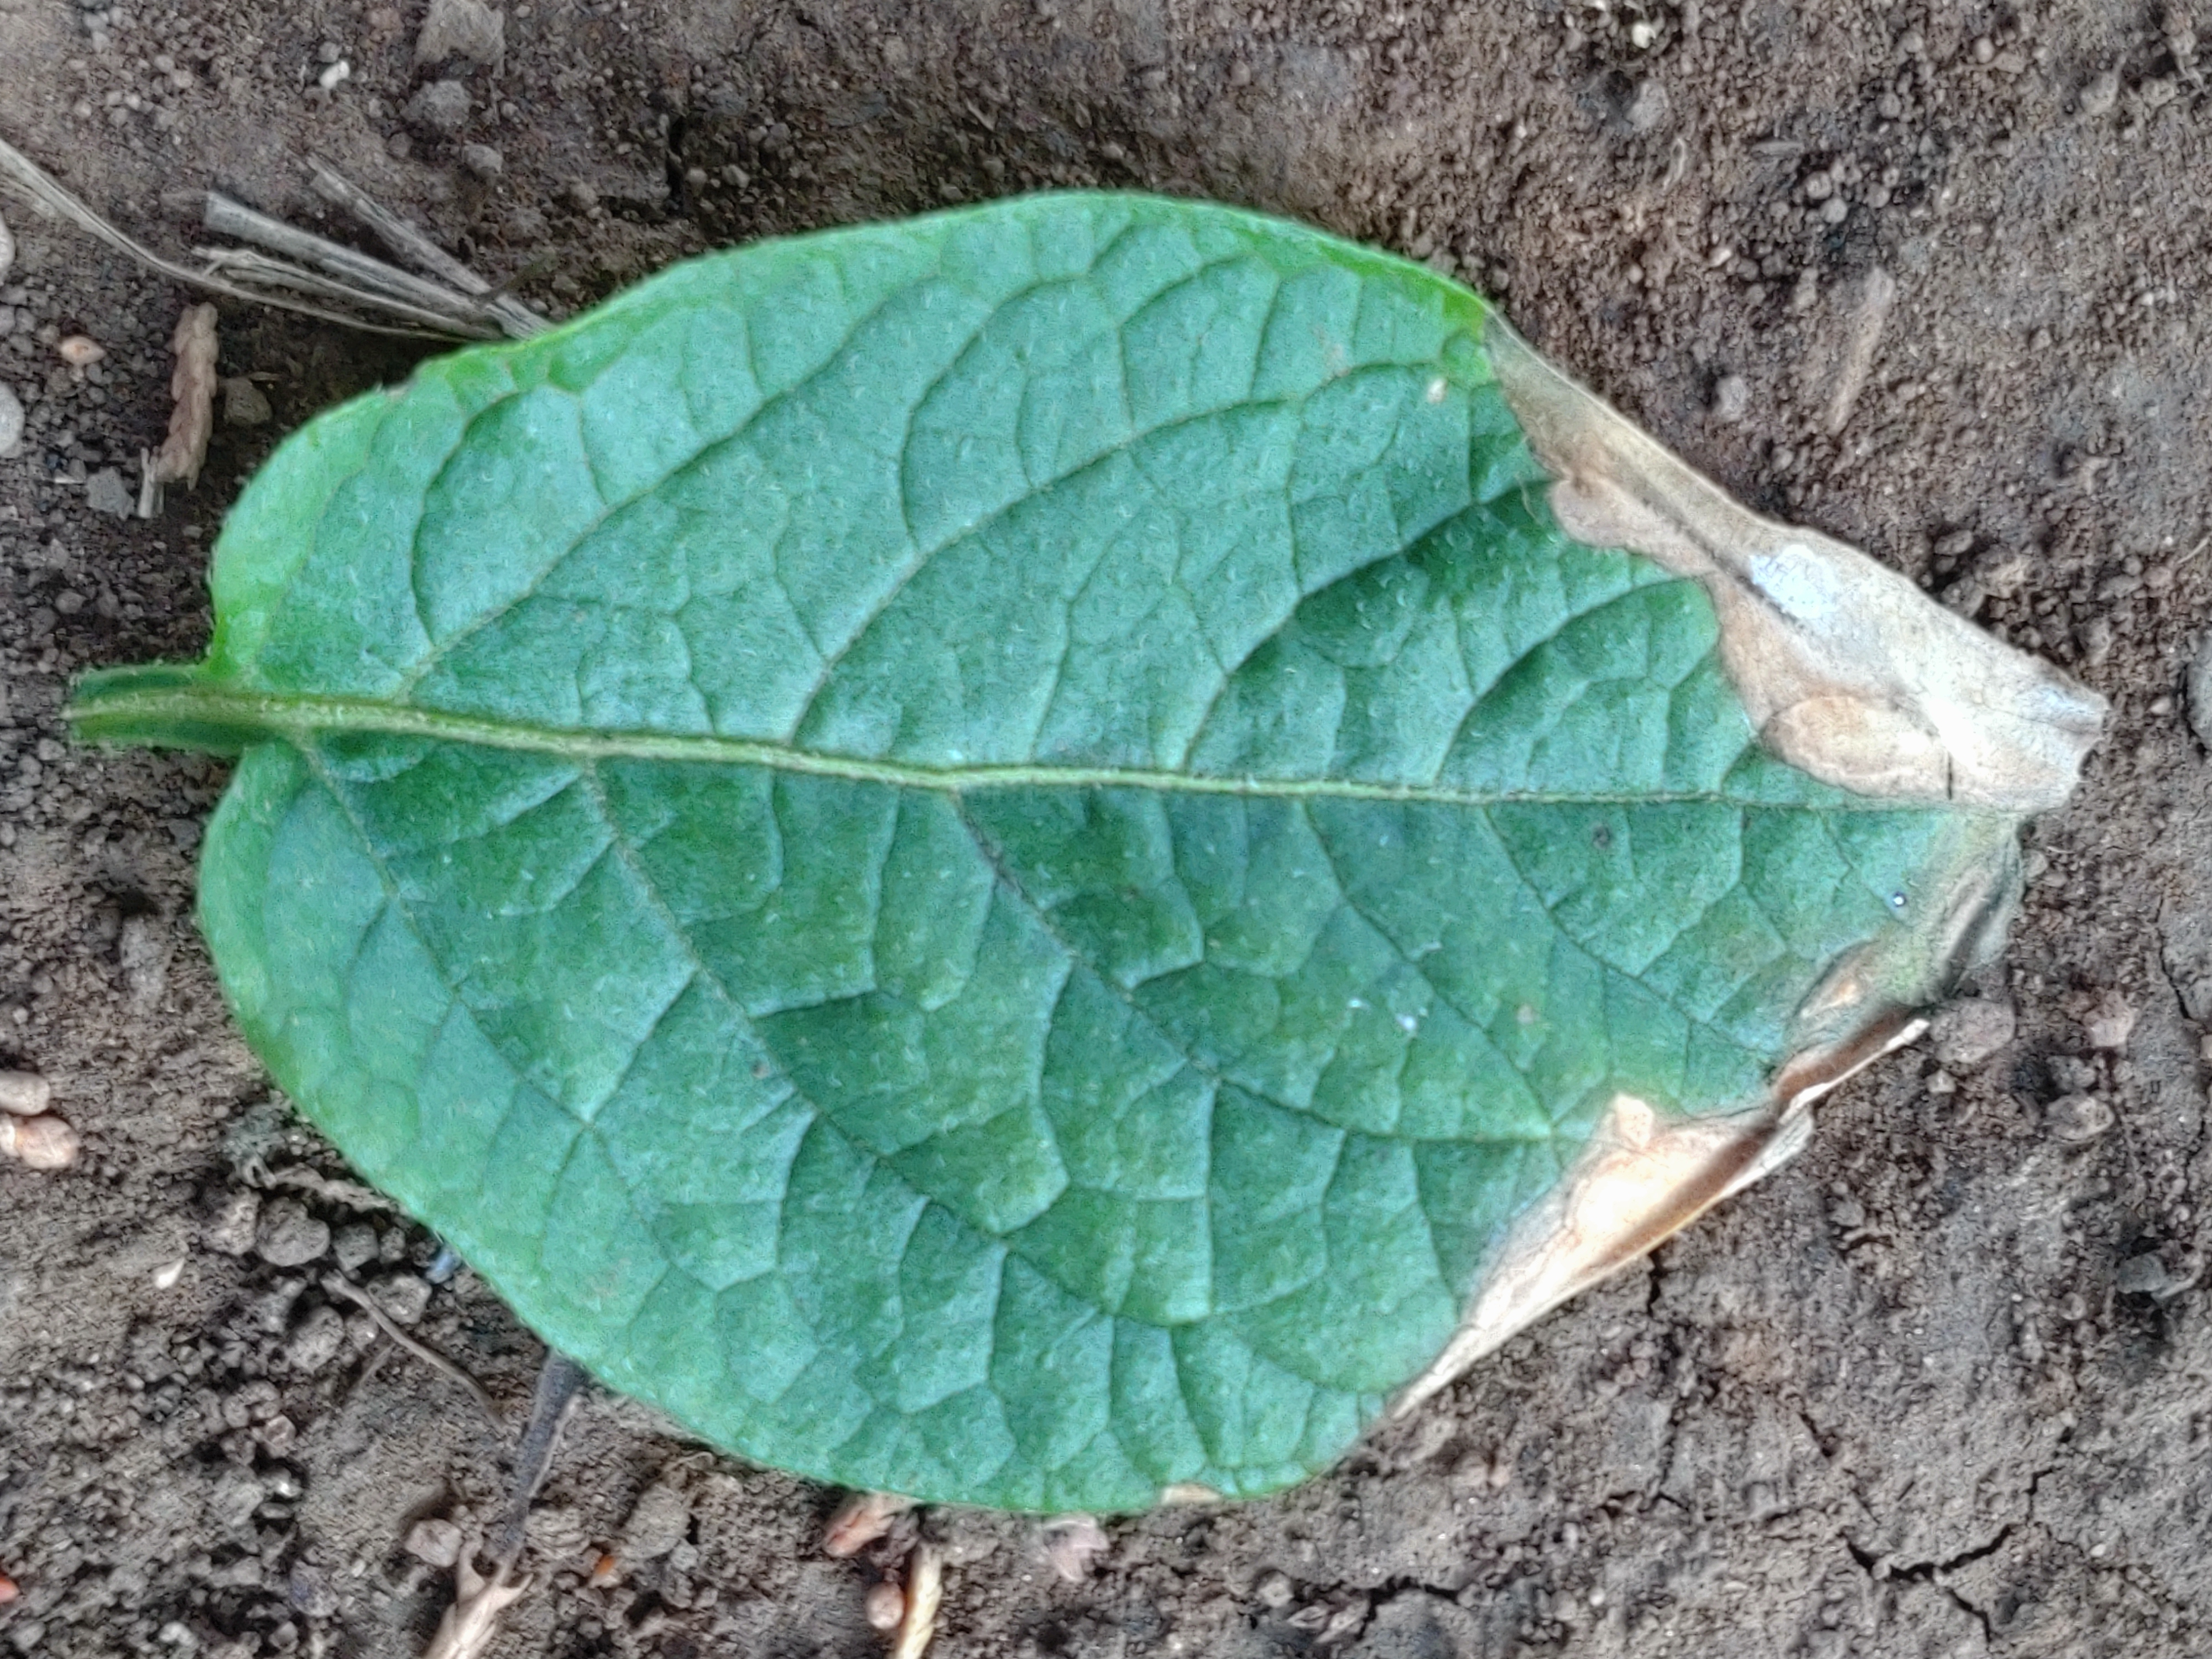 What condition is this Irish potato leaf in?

early blight
